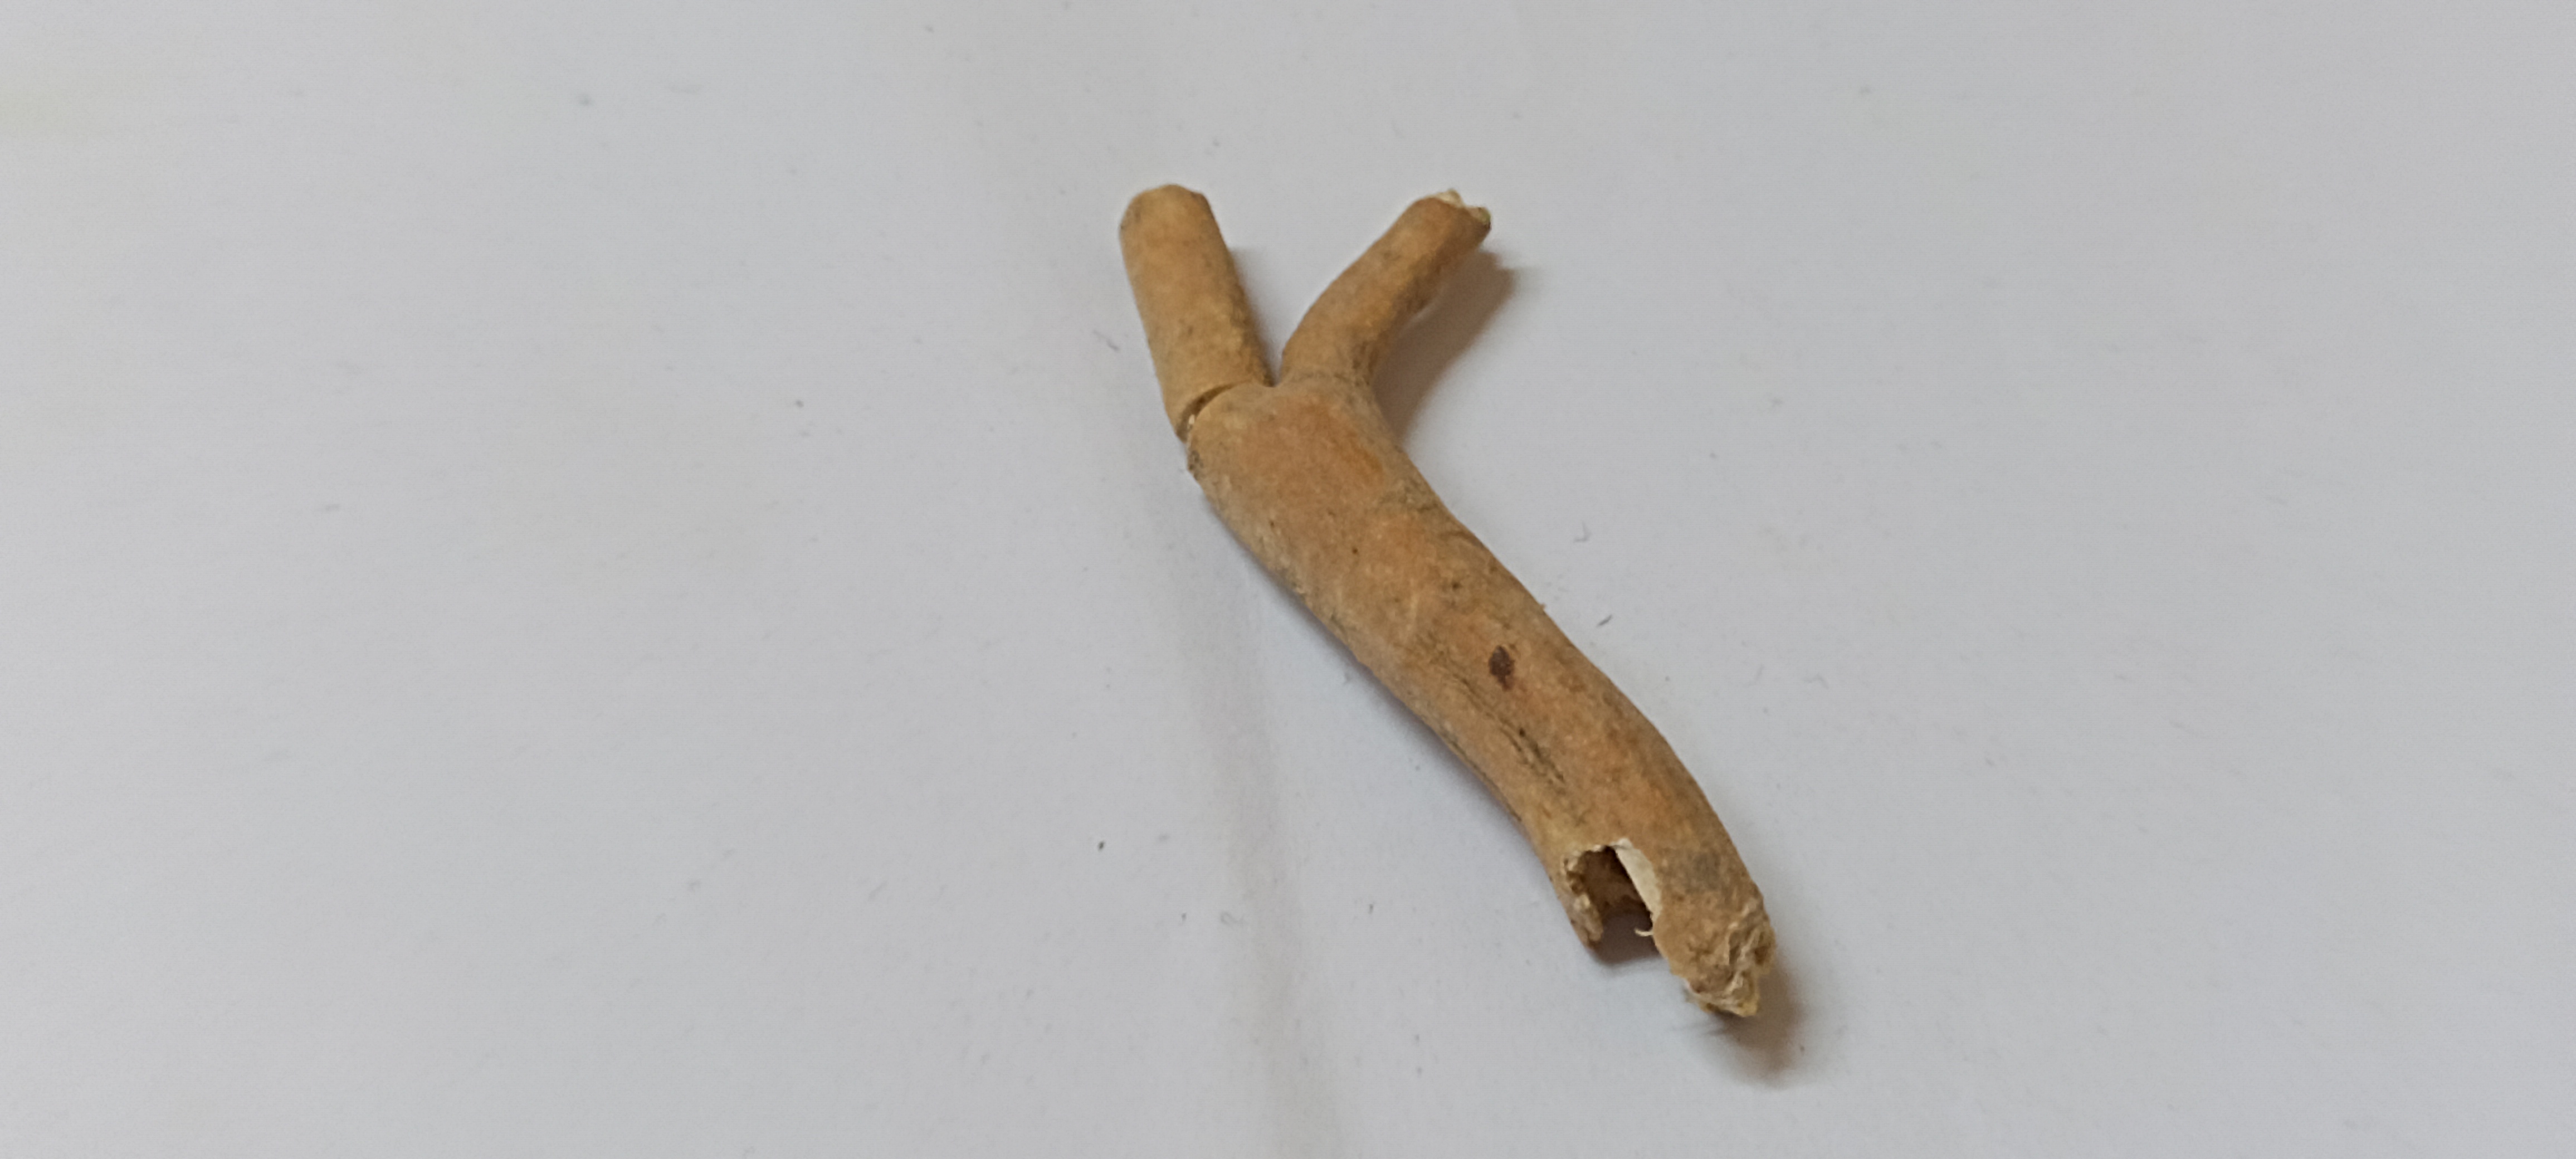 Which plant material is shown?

ashwagandha
